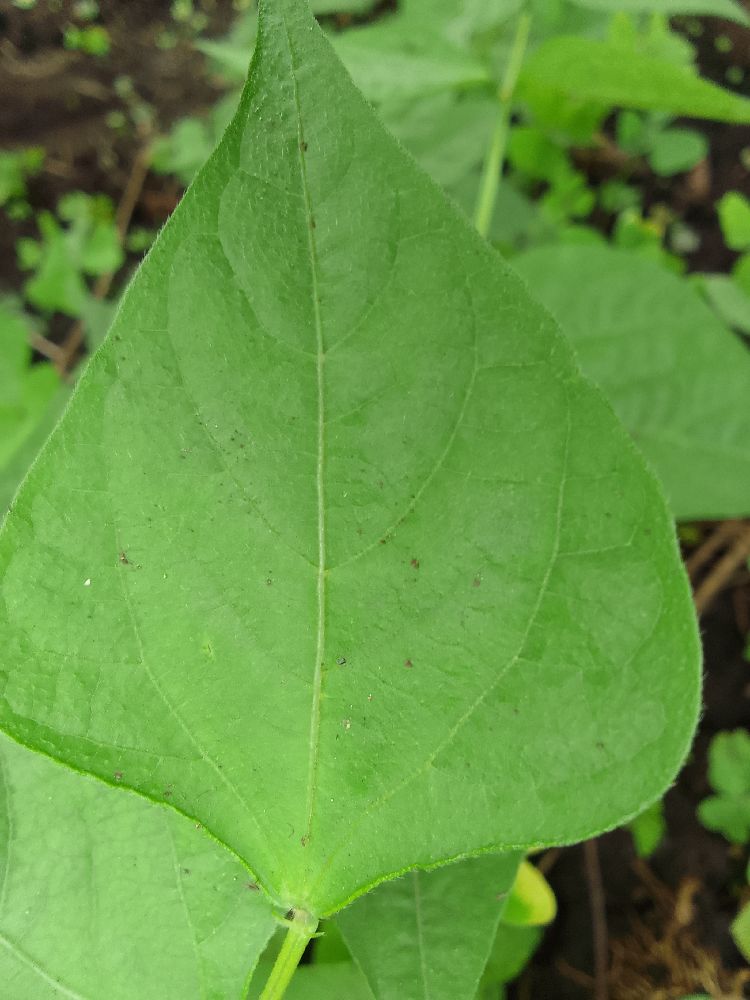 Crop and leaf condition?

common bean, healthy
